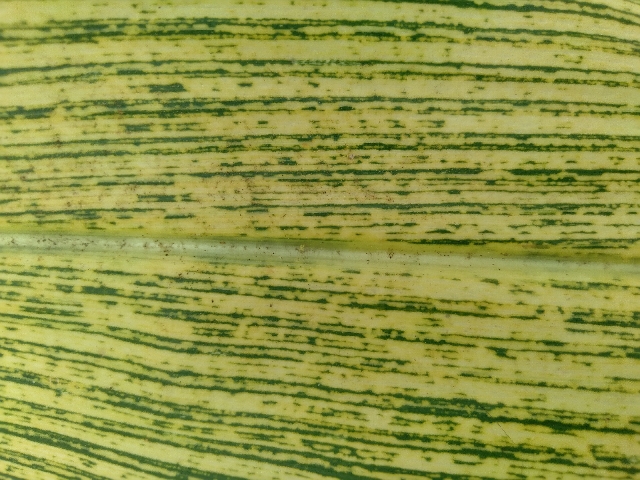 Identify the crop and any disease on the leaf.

maize, maize streak virus
